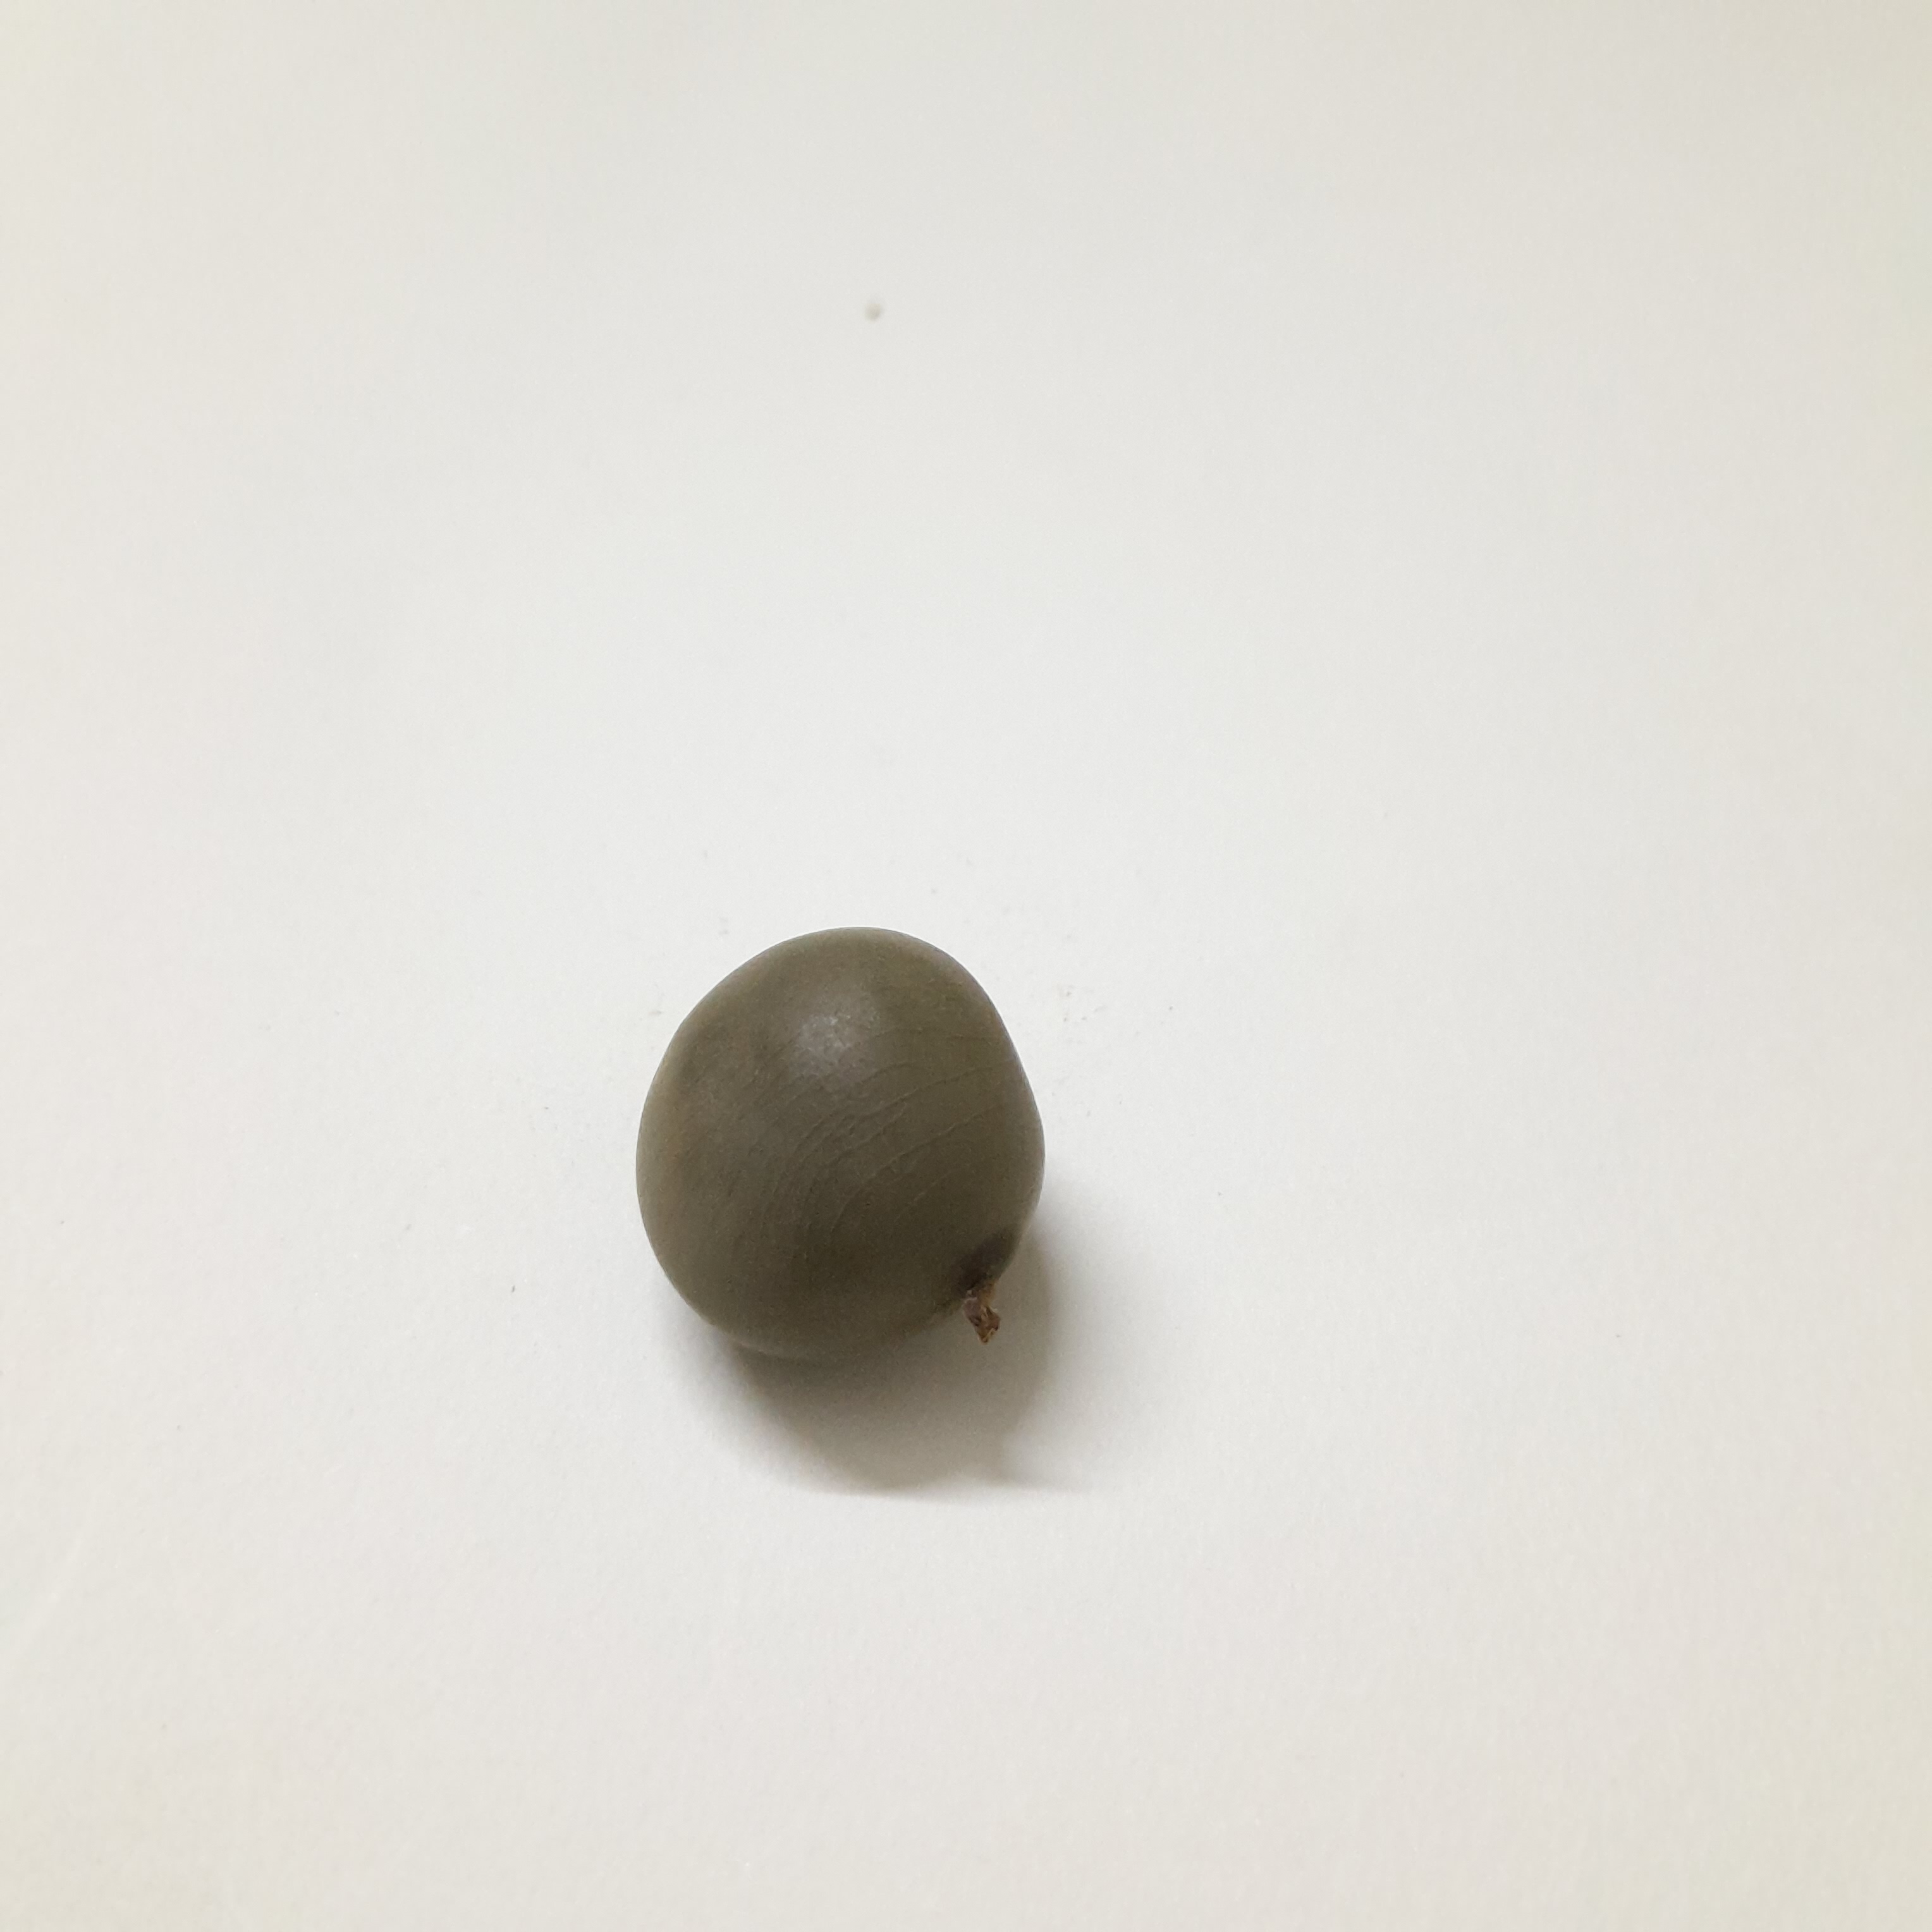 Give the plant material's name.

sagargota
